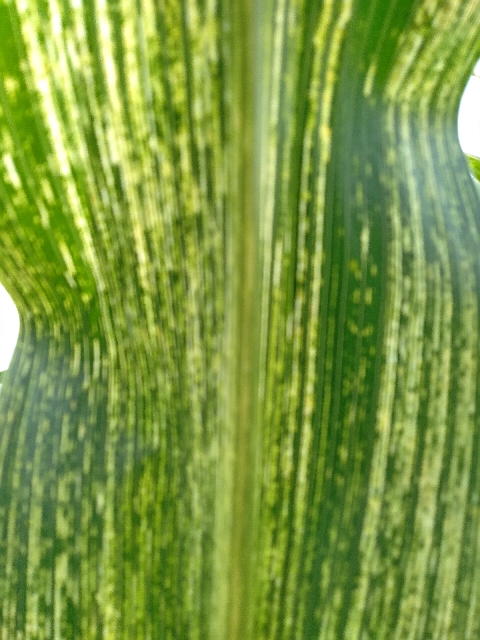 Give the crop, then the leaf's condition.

maize, maize streak virus
